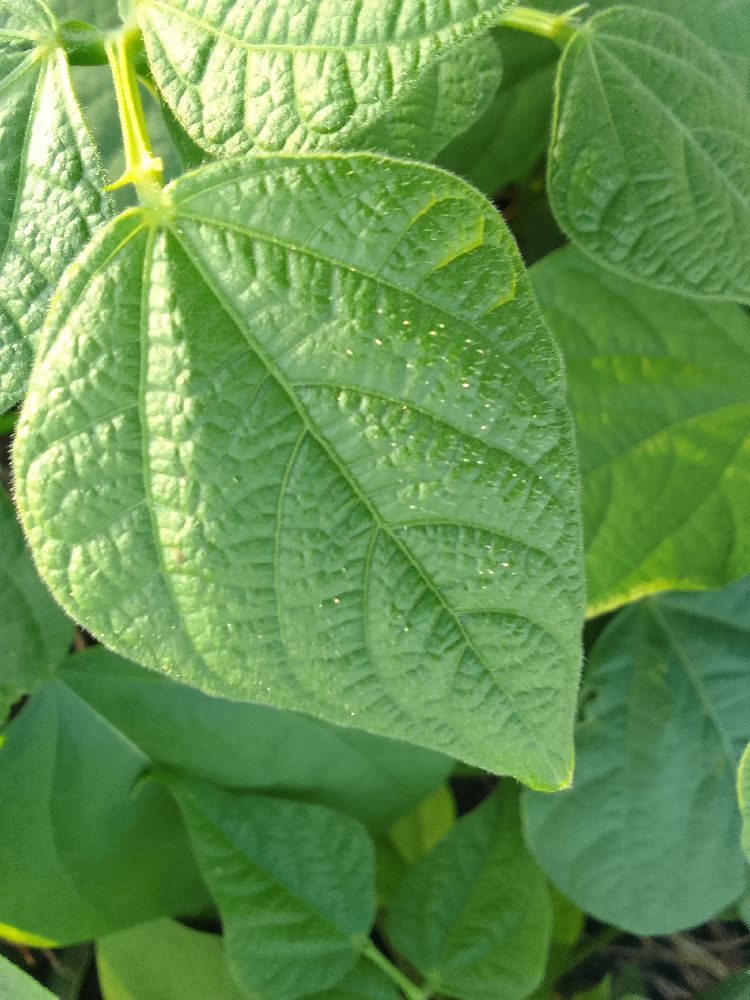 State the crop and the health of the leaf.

common bean, healthy
